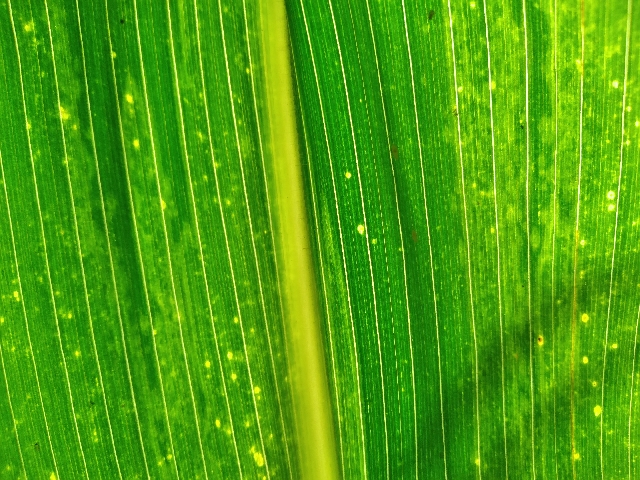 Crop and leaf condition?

maize, maize lethal necrosis
